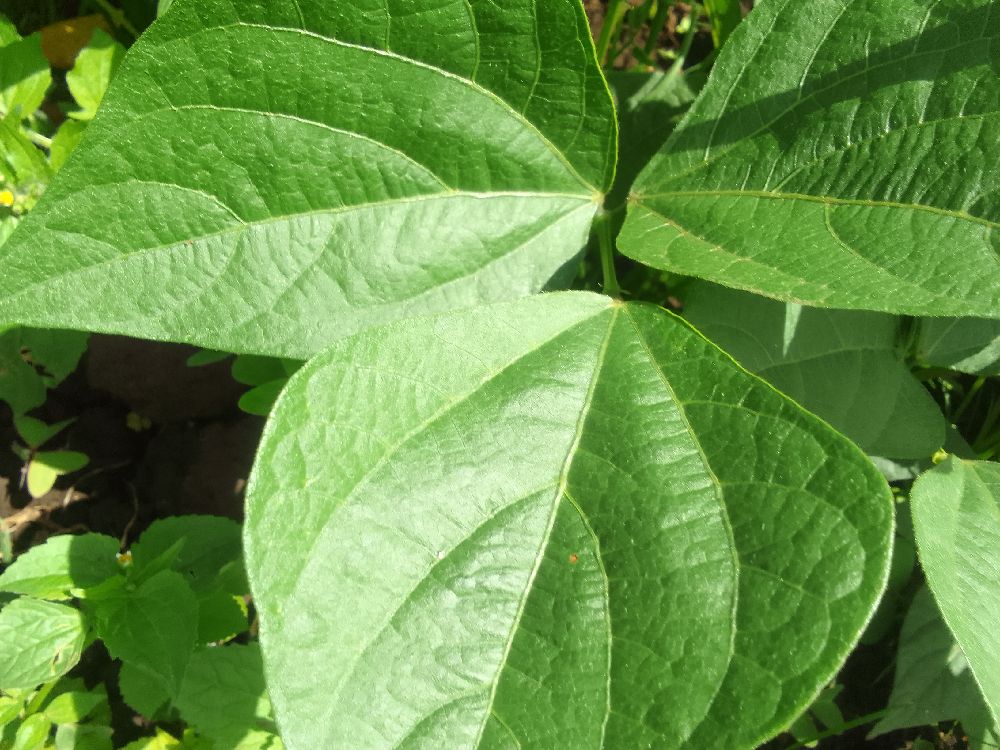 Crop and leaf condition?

common bean, healthy
